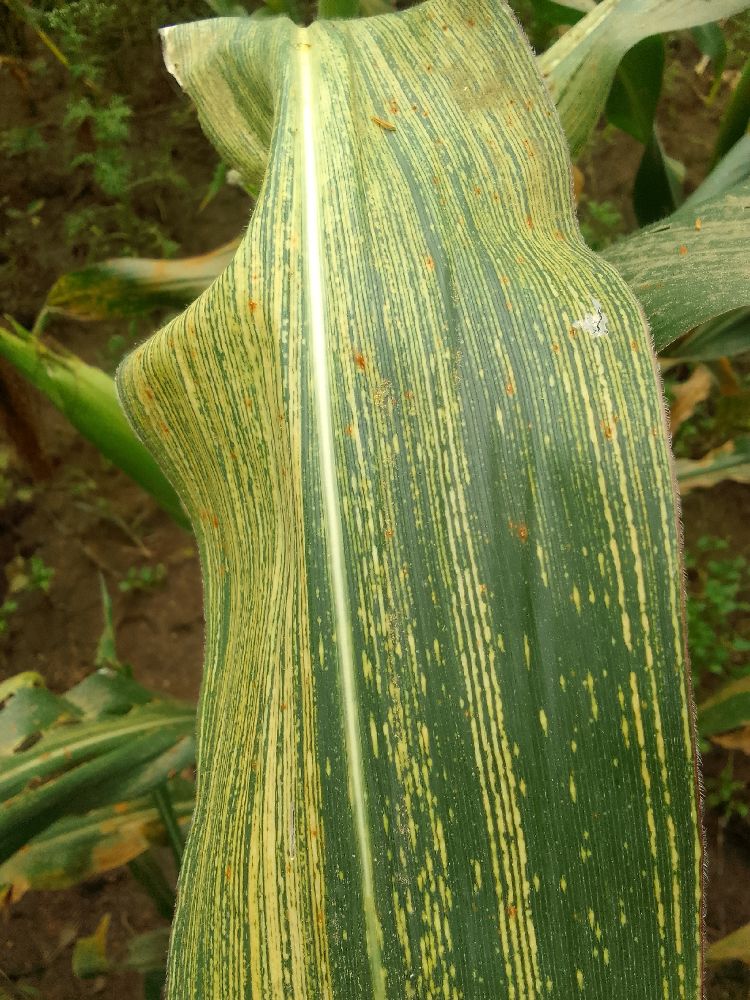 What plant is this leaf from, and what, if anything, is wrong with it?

maize, maize streak virus
